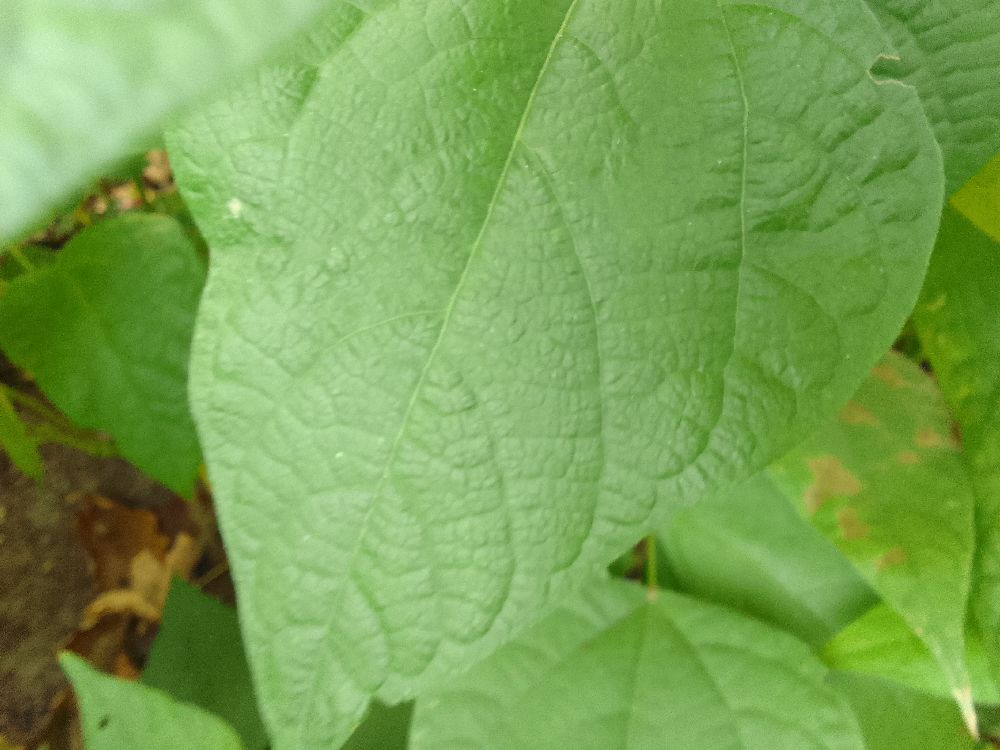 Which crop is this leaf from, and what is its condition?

common bean, healthy
